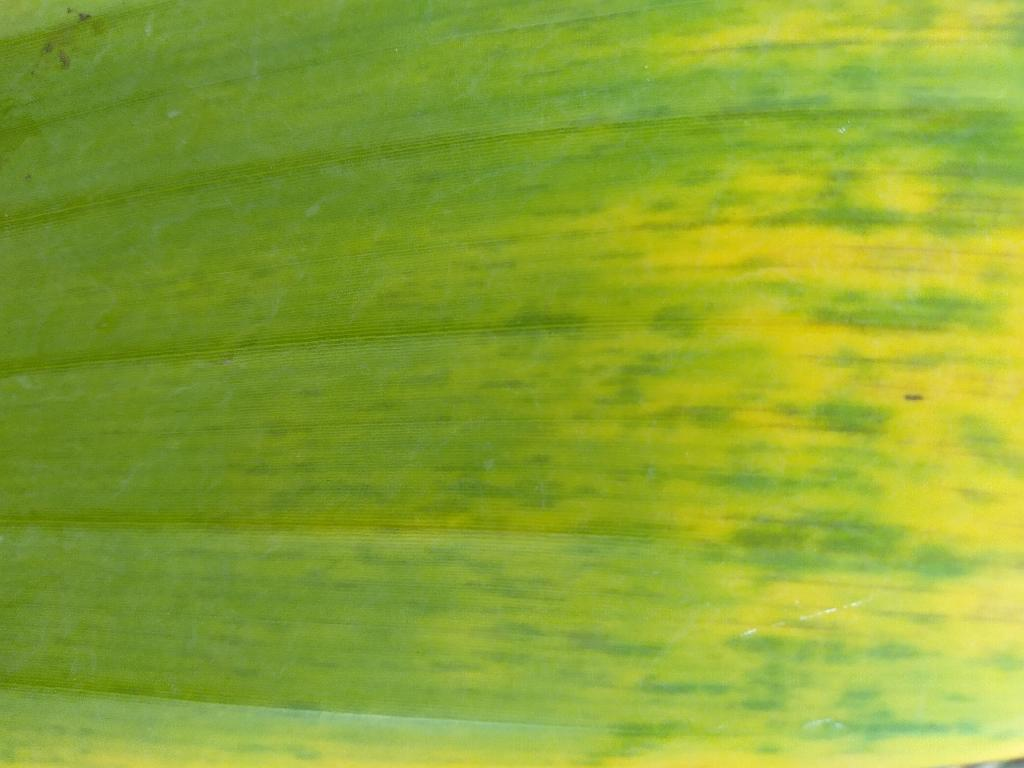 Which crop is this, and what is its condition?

banana, fusarium wilt race 1
